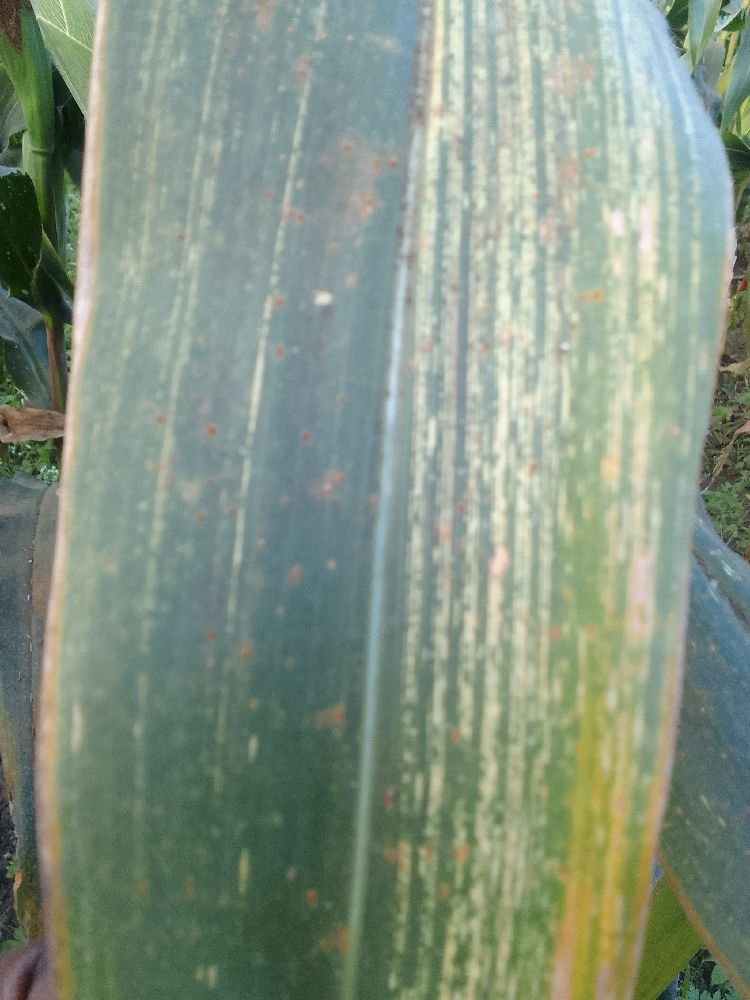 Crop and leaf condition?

maize, maize streak virus
